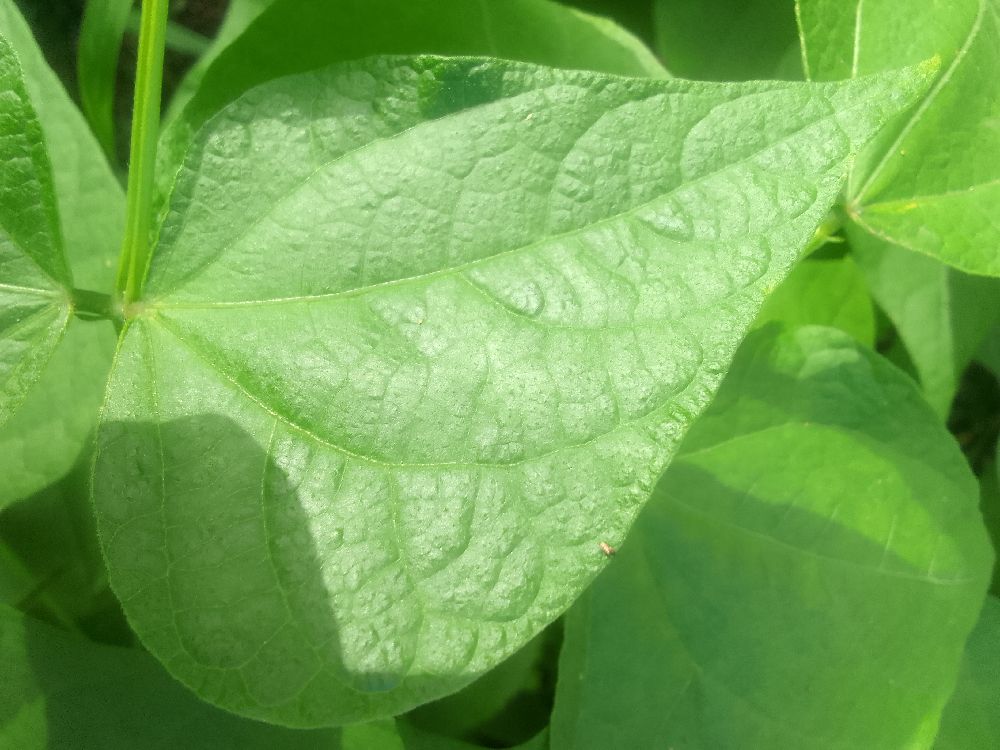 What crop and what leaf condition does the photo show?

common bean, healthy
